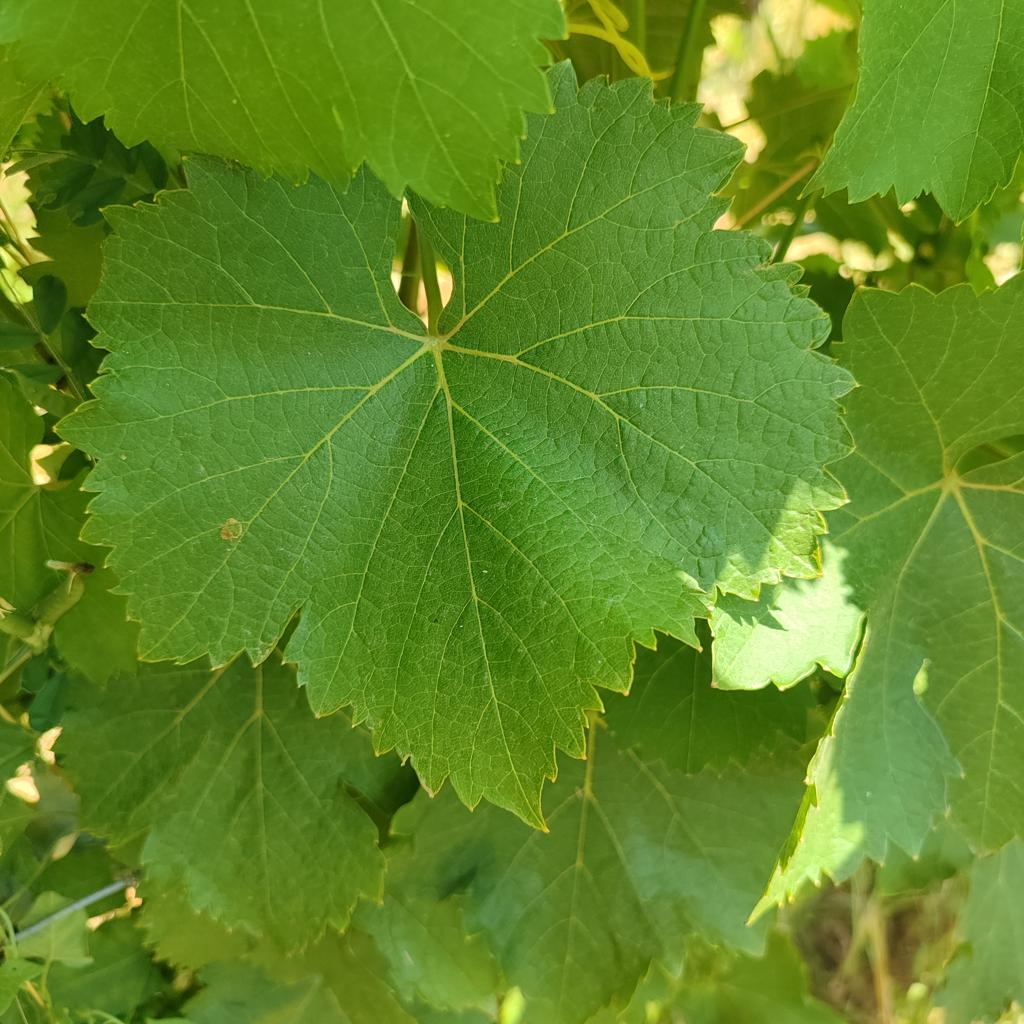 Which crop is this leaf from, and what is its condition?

grapevine, healthy
